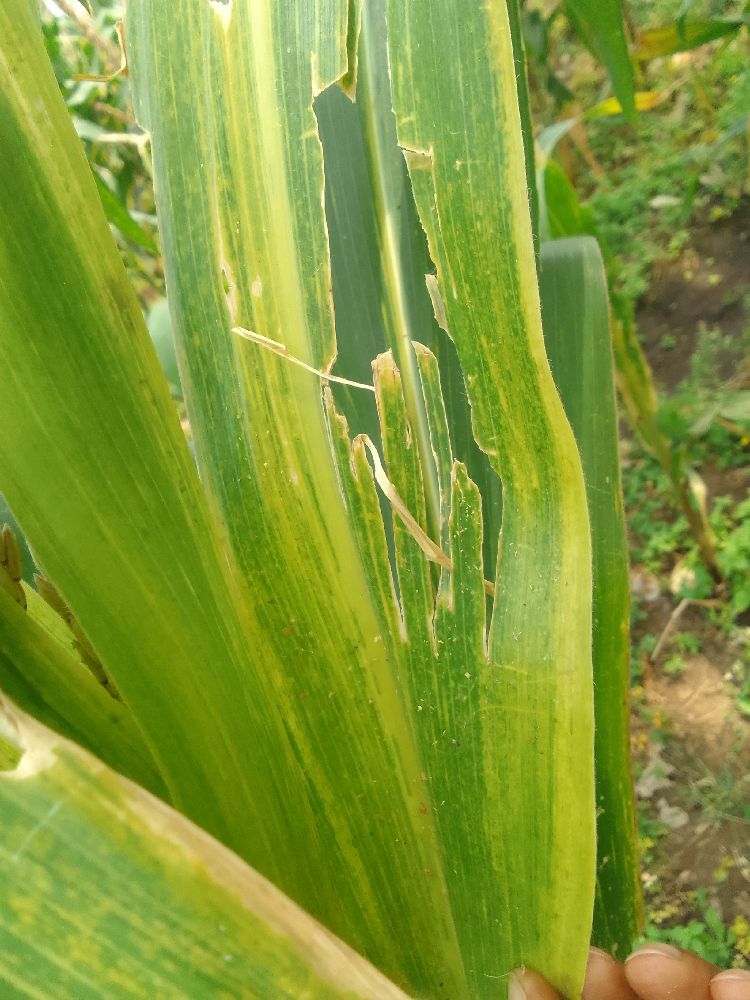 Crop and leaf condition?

maize, maize lethal necrosis
